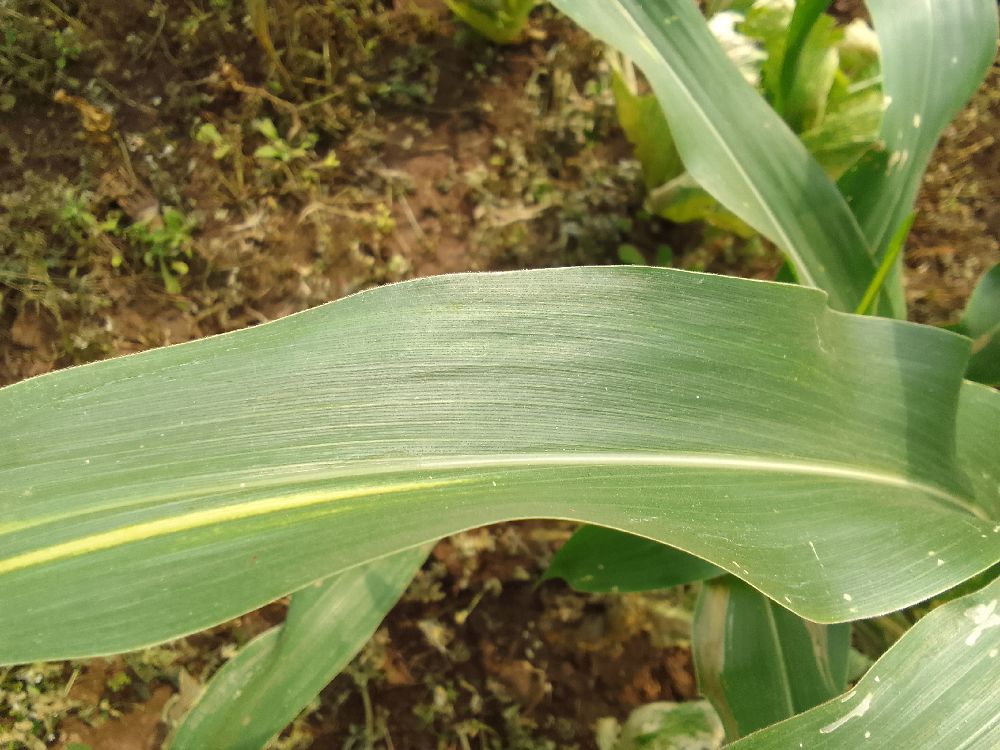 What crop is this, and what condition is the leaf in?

maize, healthy
